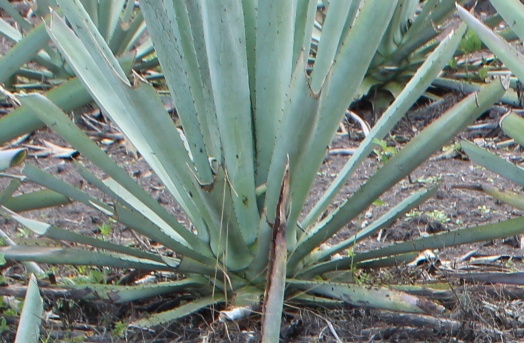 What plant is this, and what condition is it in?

agave, healthy
